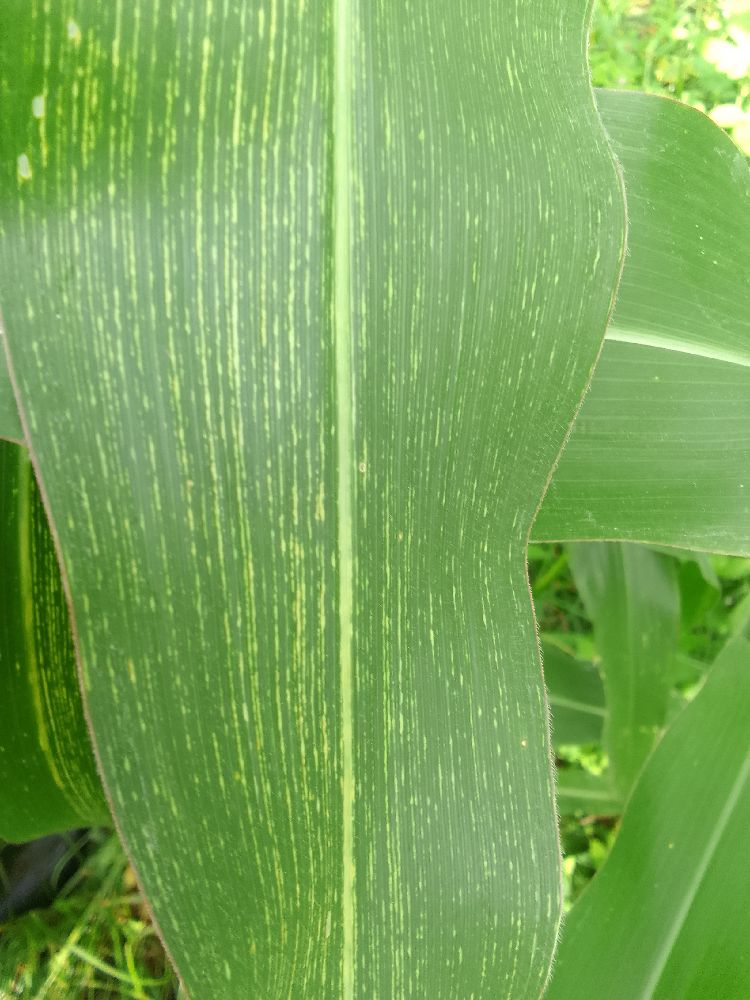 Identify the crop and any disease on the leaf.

maize, maize streak virus
